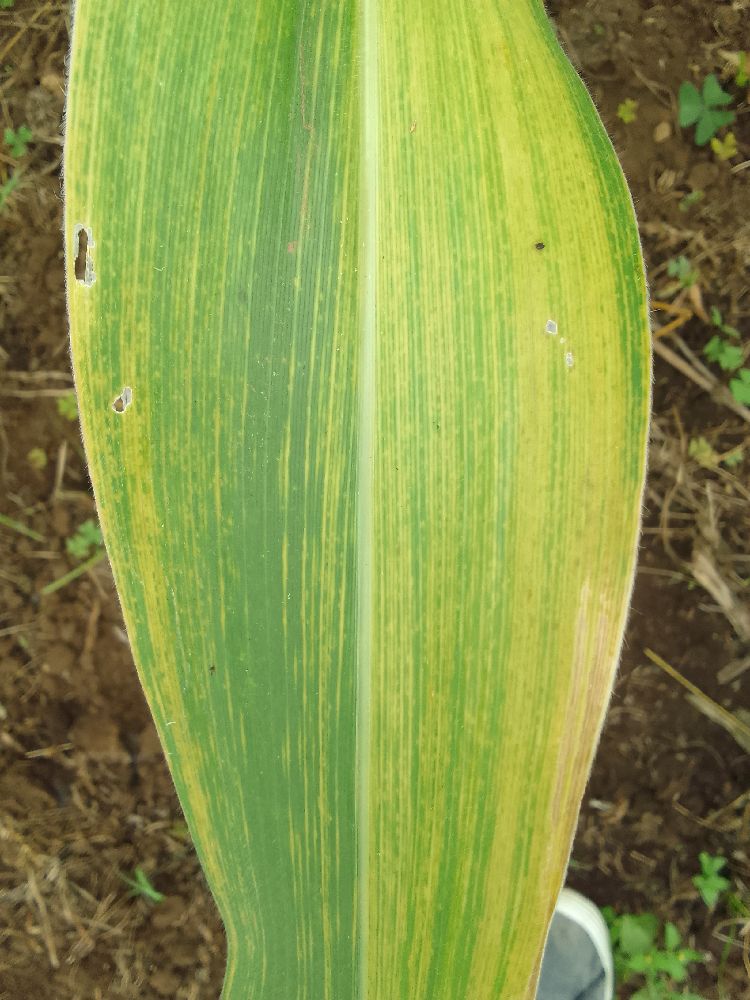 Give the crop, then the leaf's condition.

maize, maize lethal necrosis
